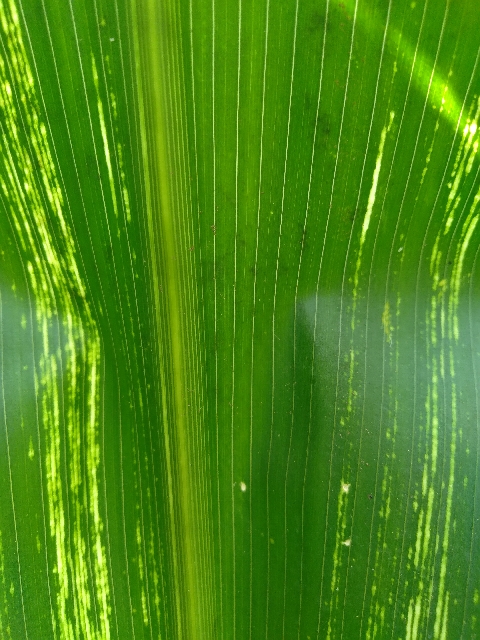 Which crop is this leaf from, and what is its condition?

maize, maize streak virus
